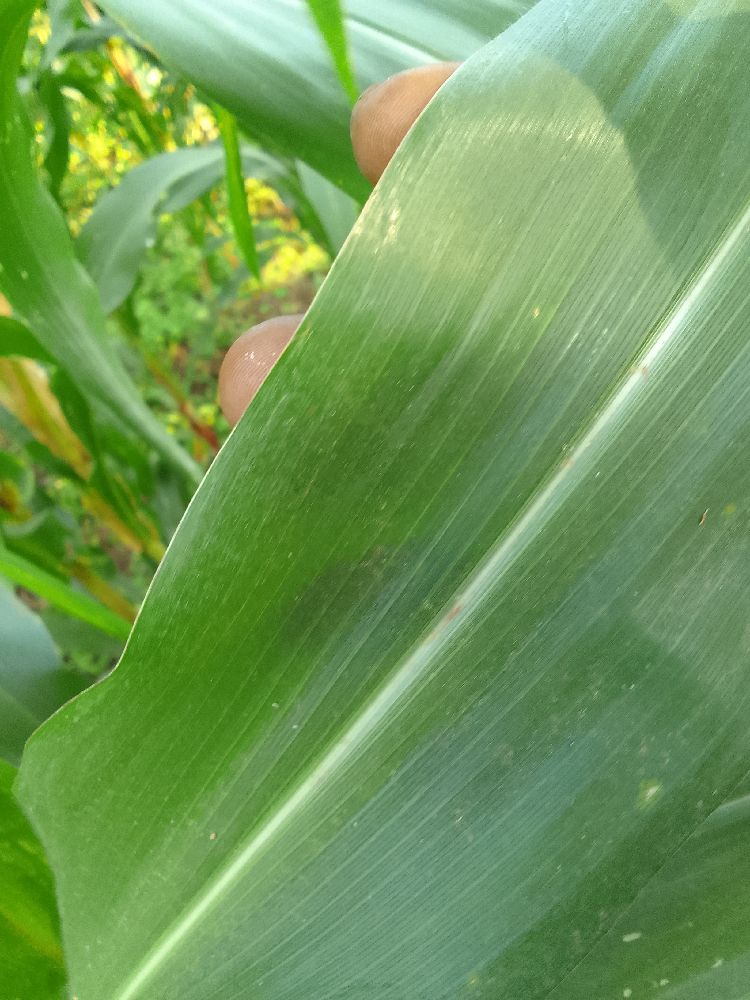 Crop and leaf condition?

maize, healthy
